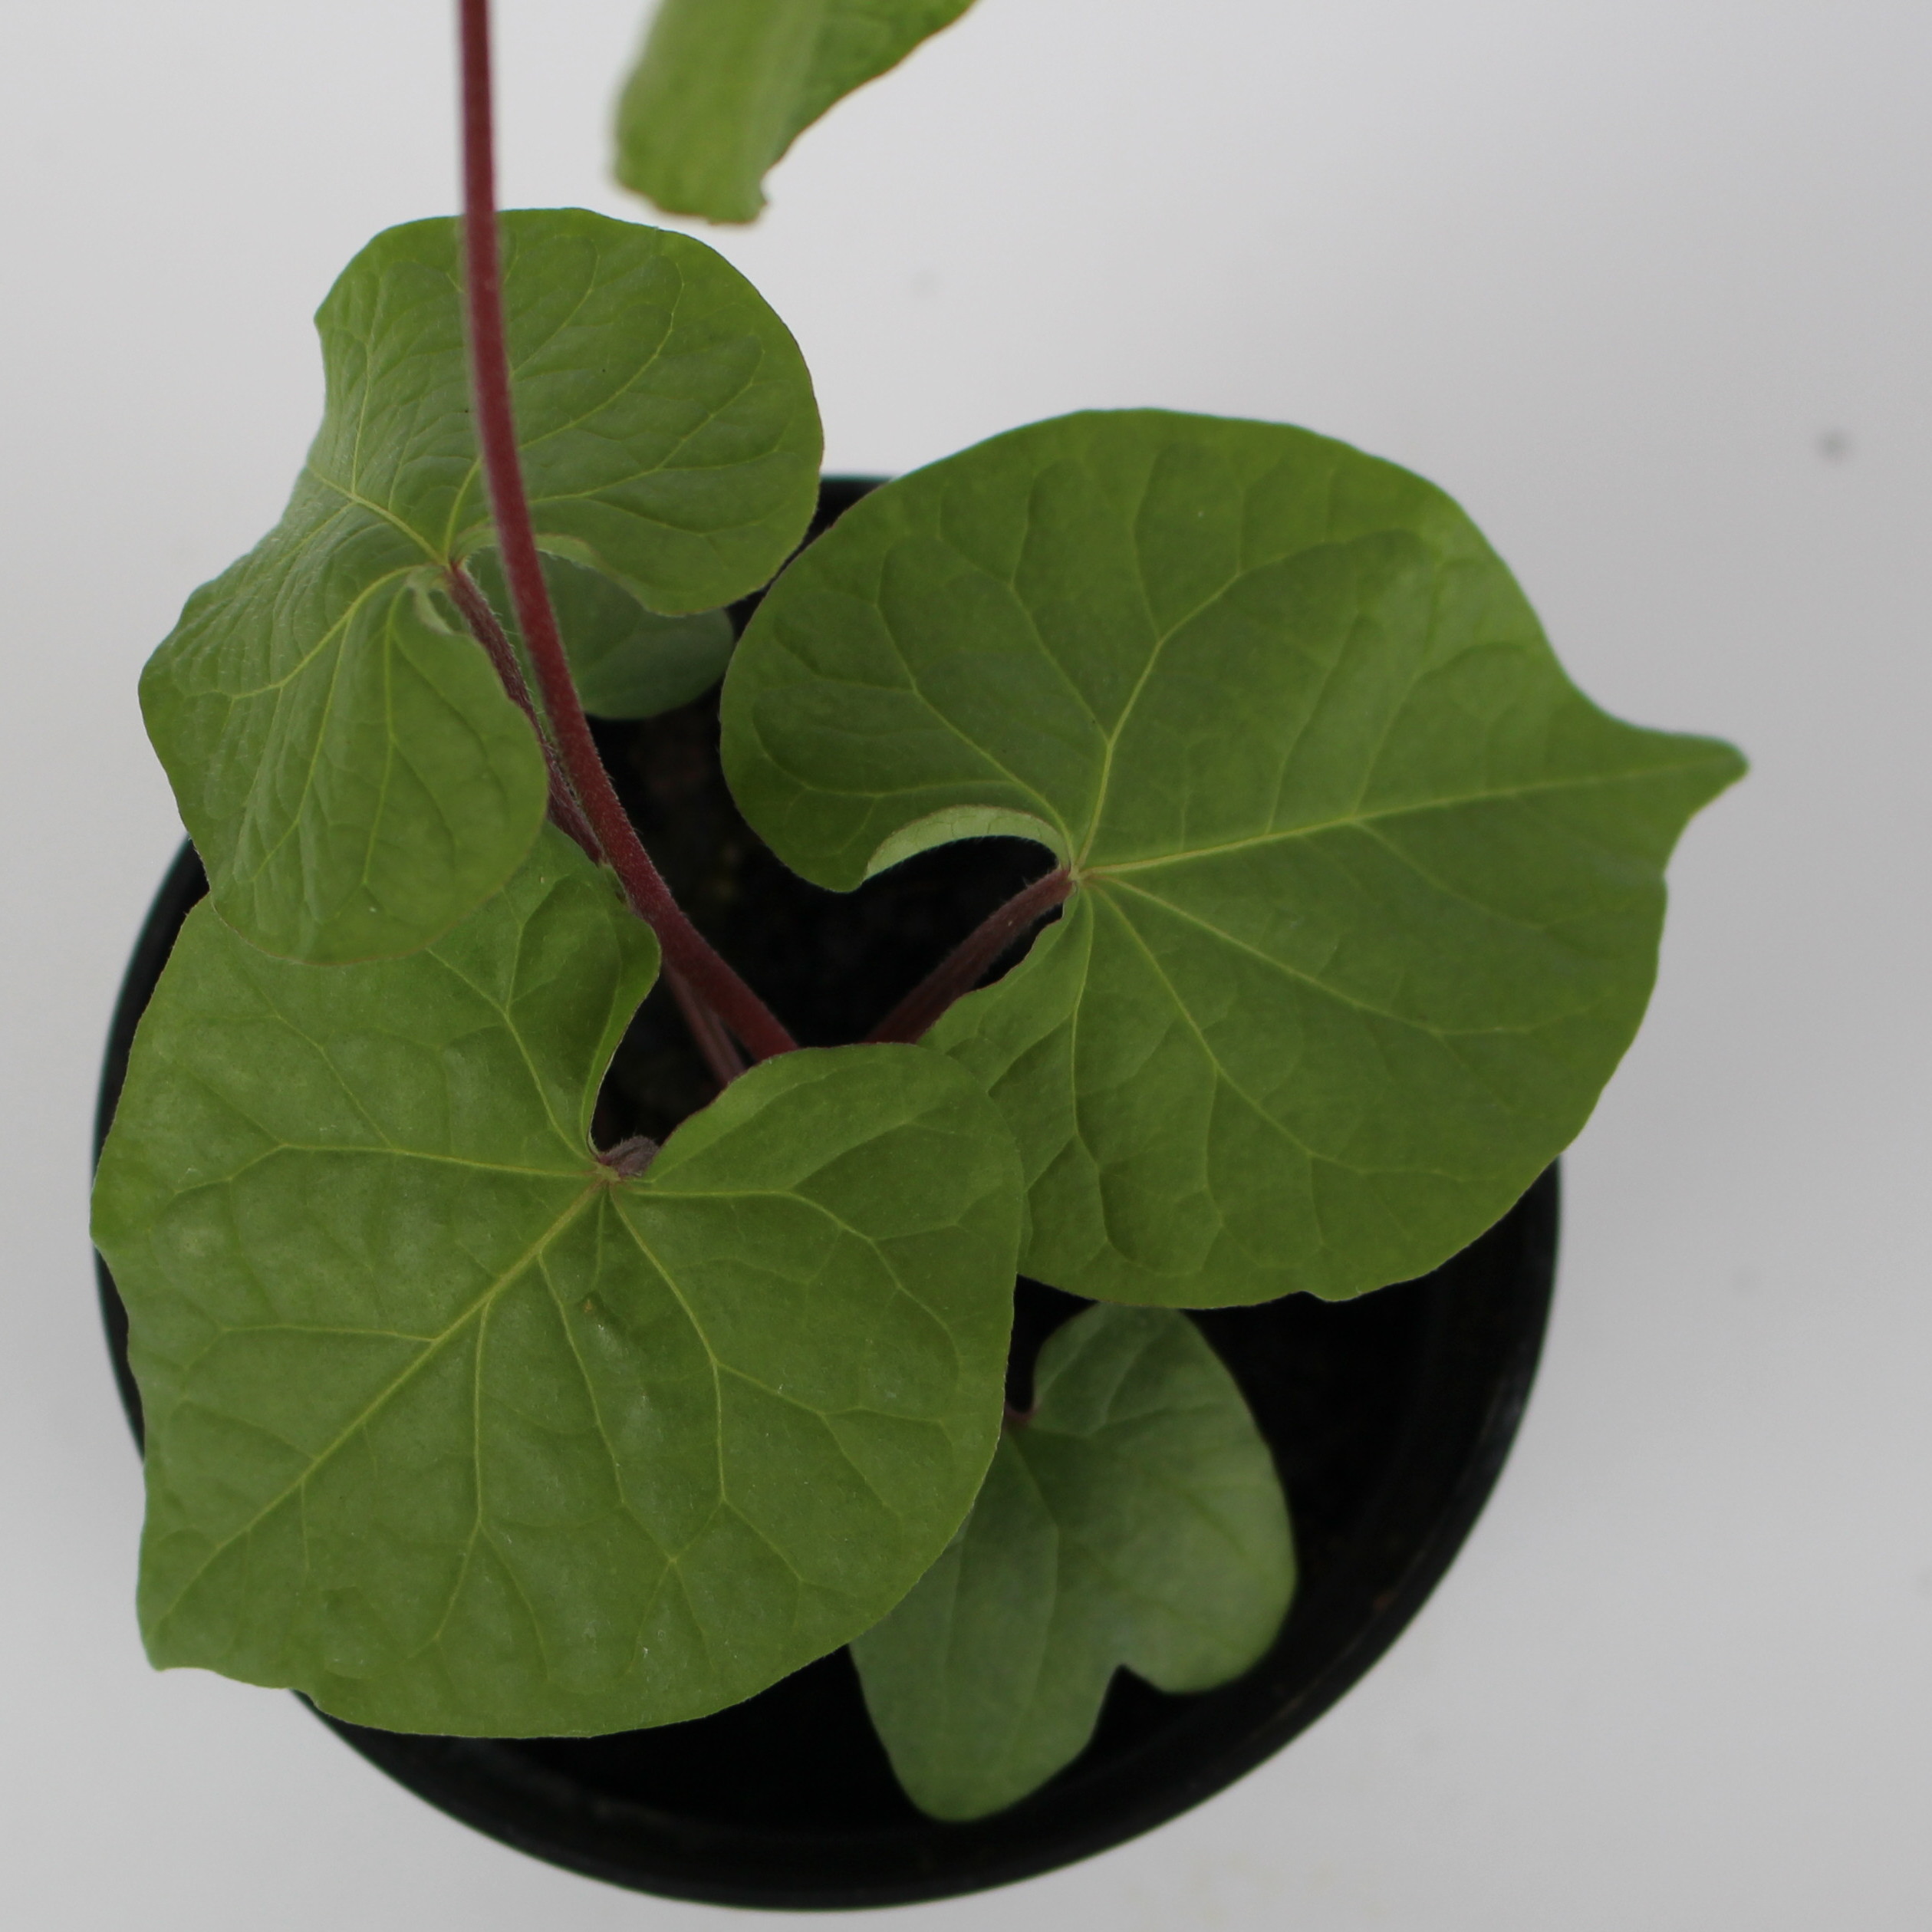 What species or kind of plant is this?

Convolvulus arvensis
